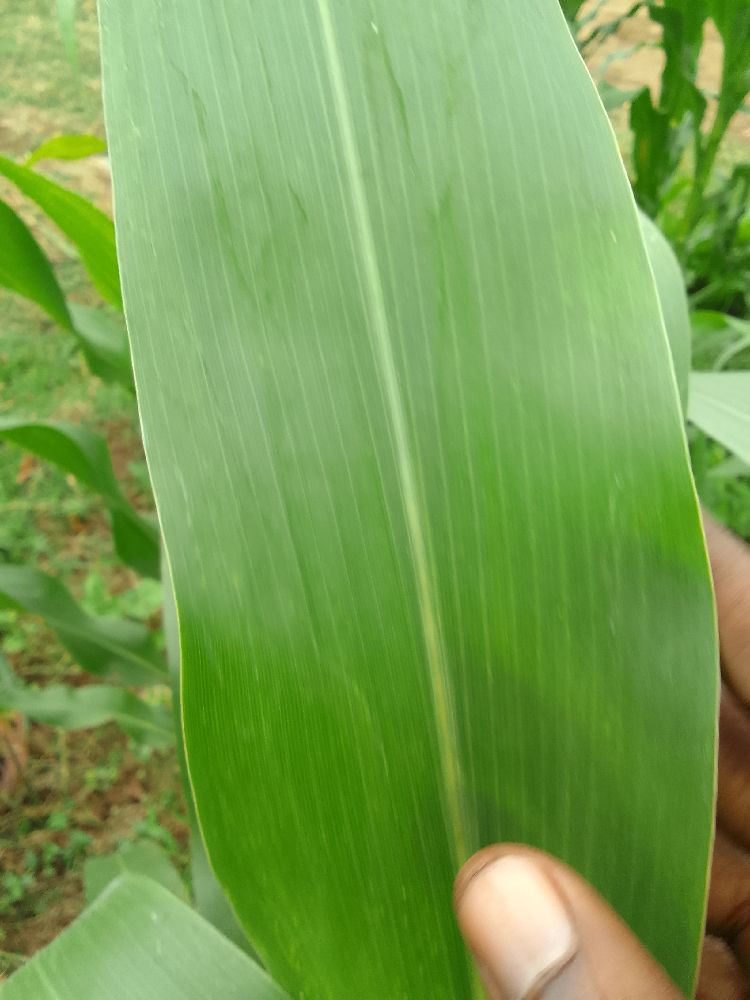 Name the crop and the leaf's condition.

maize, healthy
